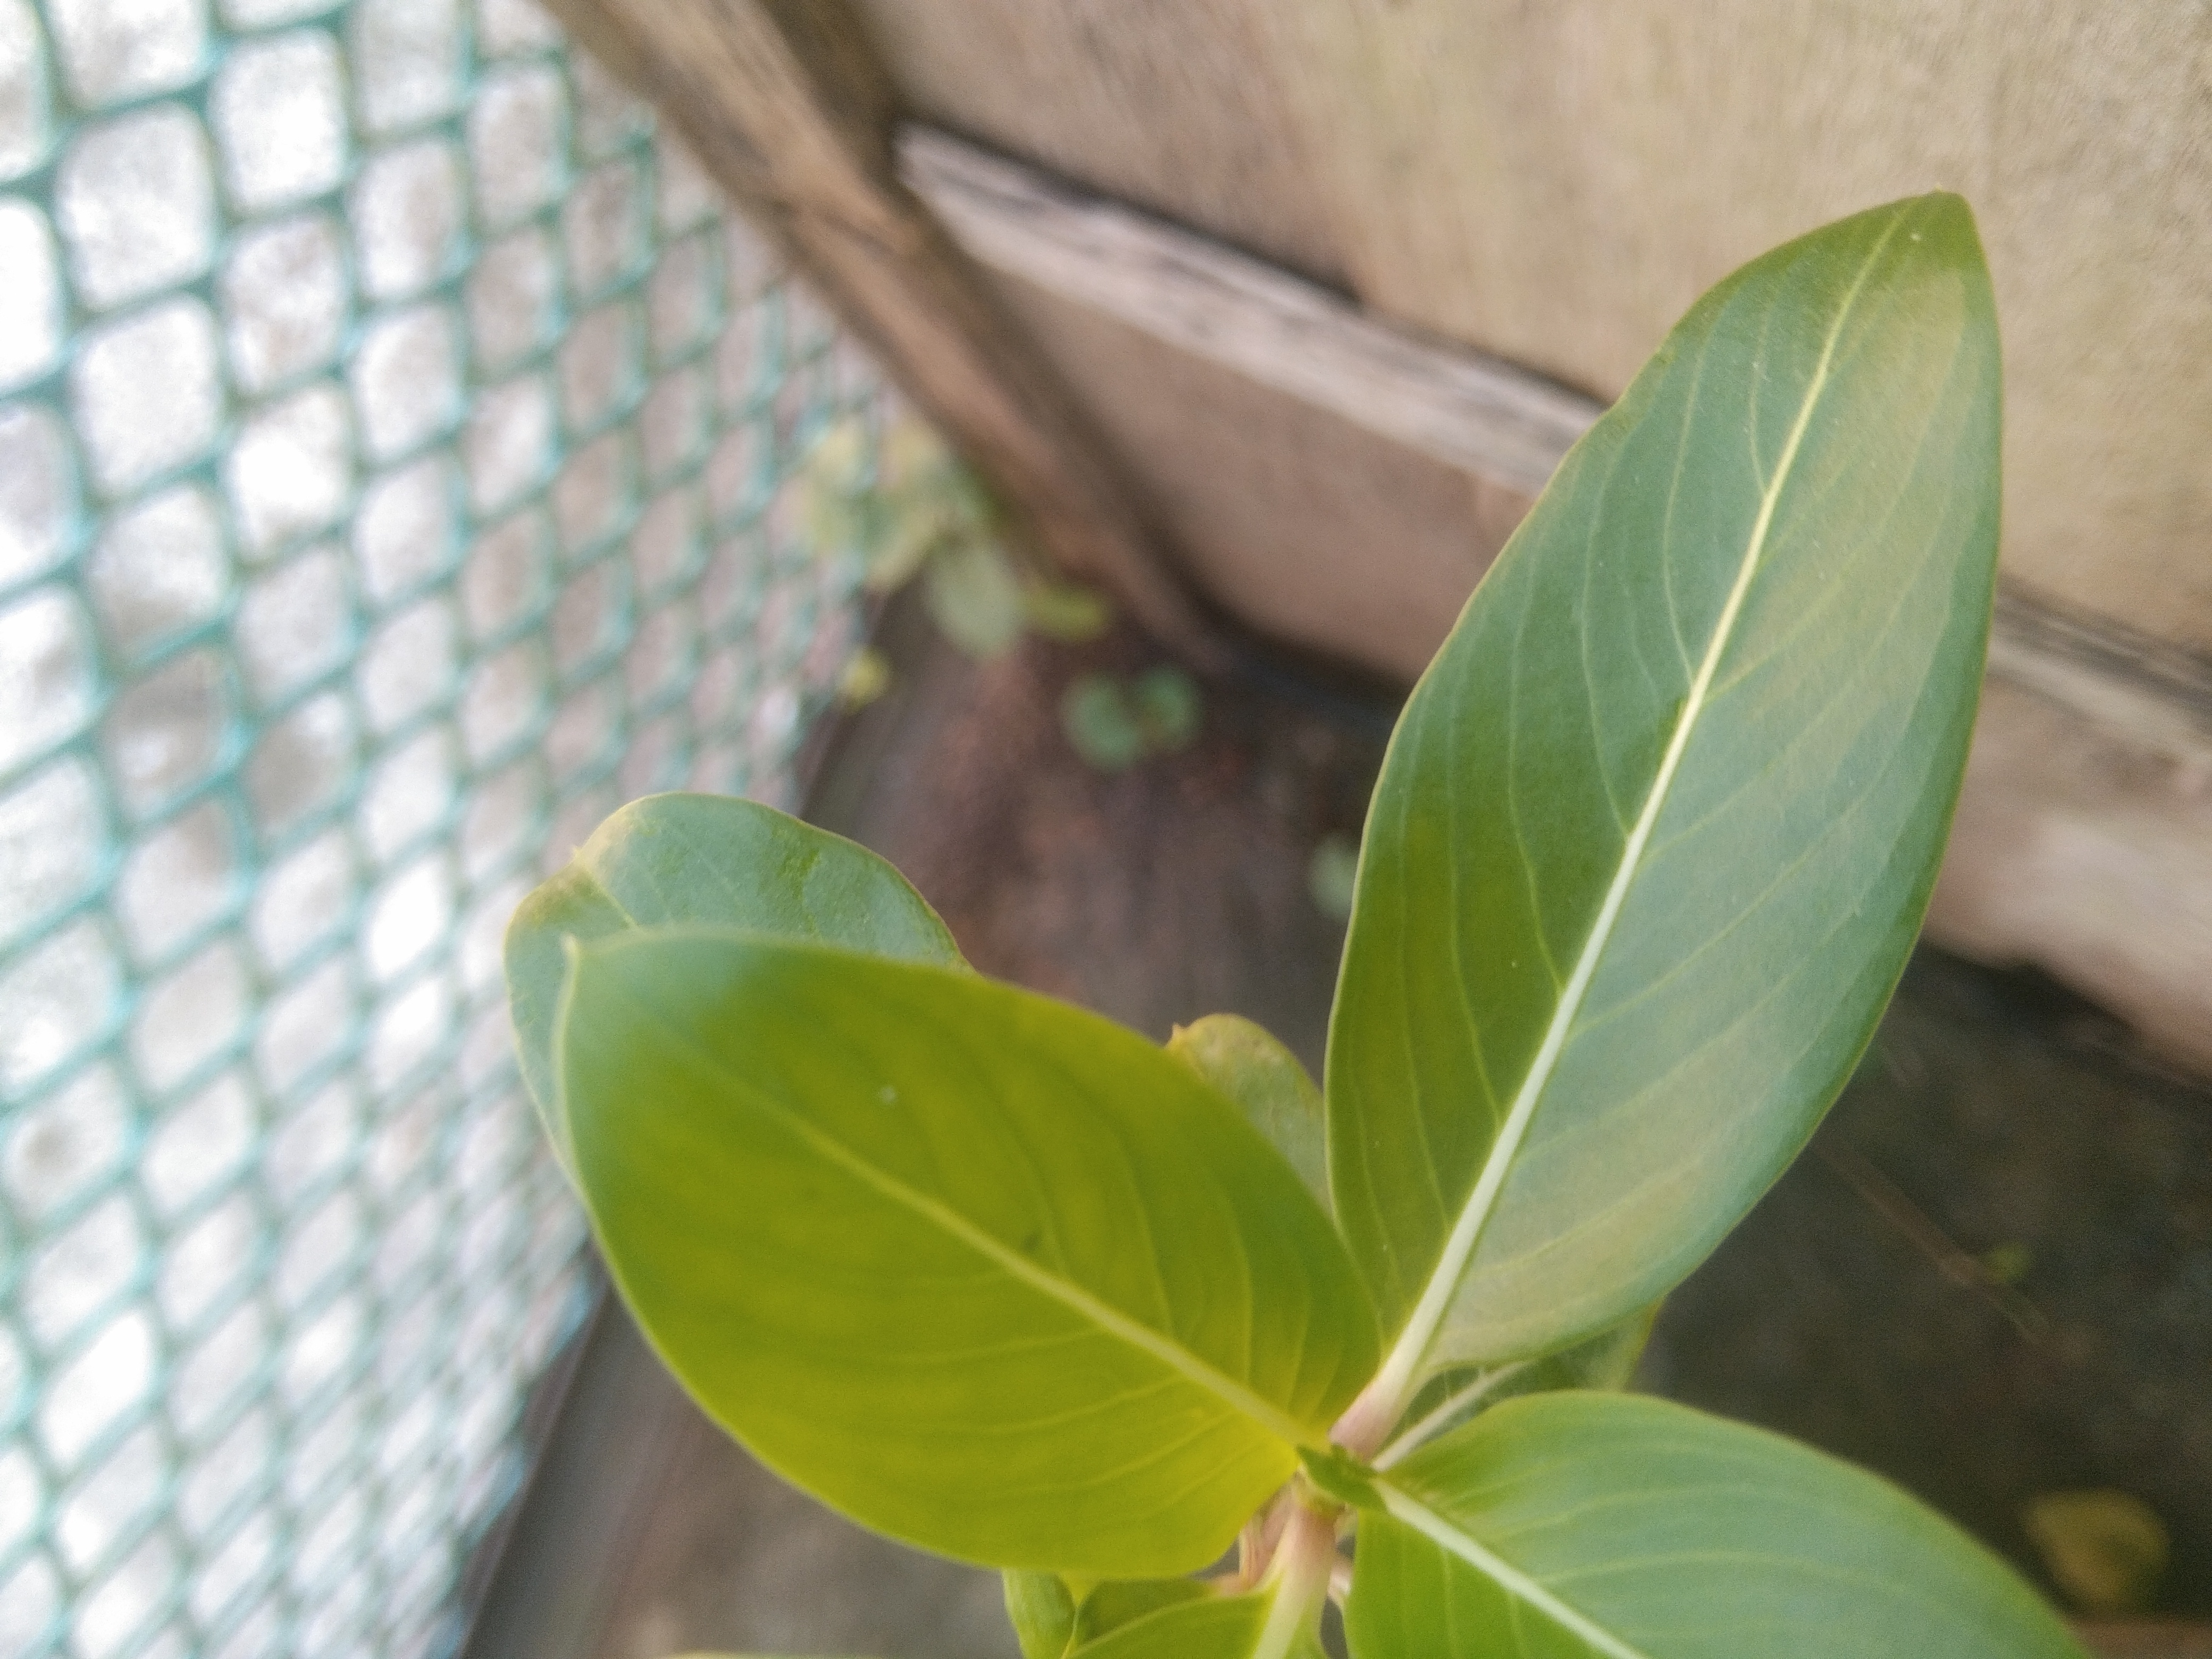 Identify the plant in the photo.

rose periwinkle
